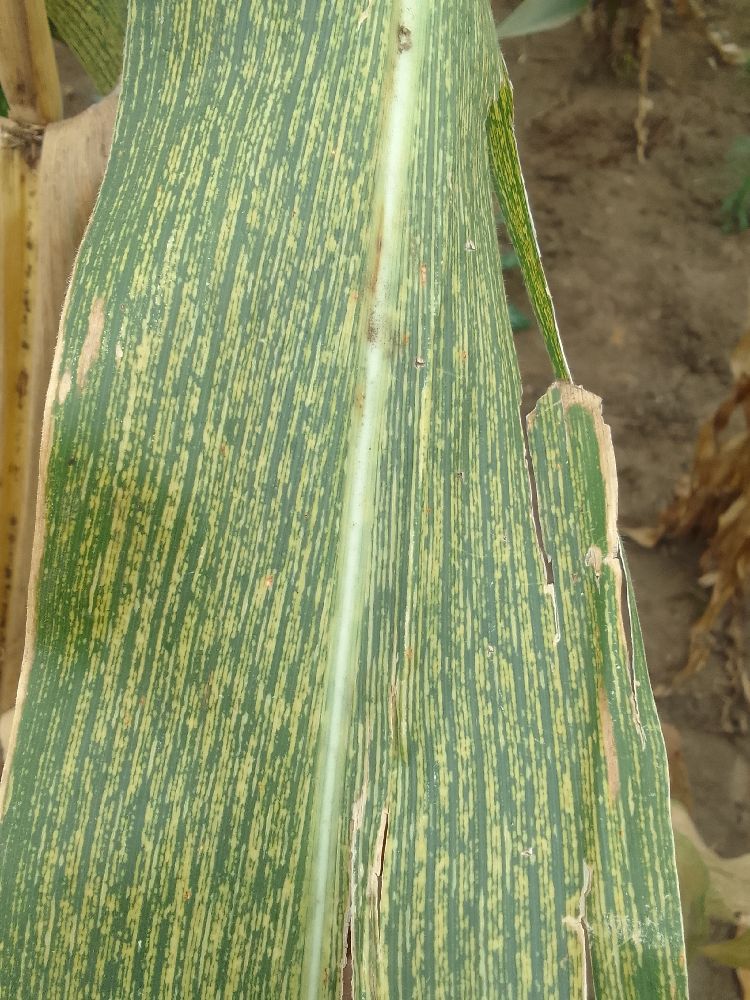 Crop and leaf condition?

maize, maize streak virus
